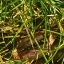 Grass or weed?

grass
